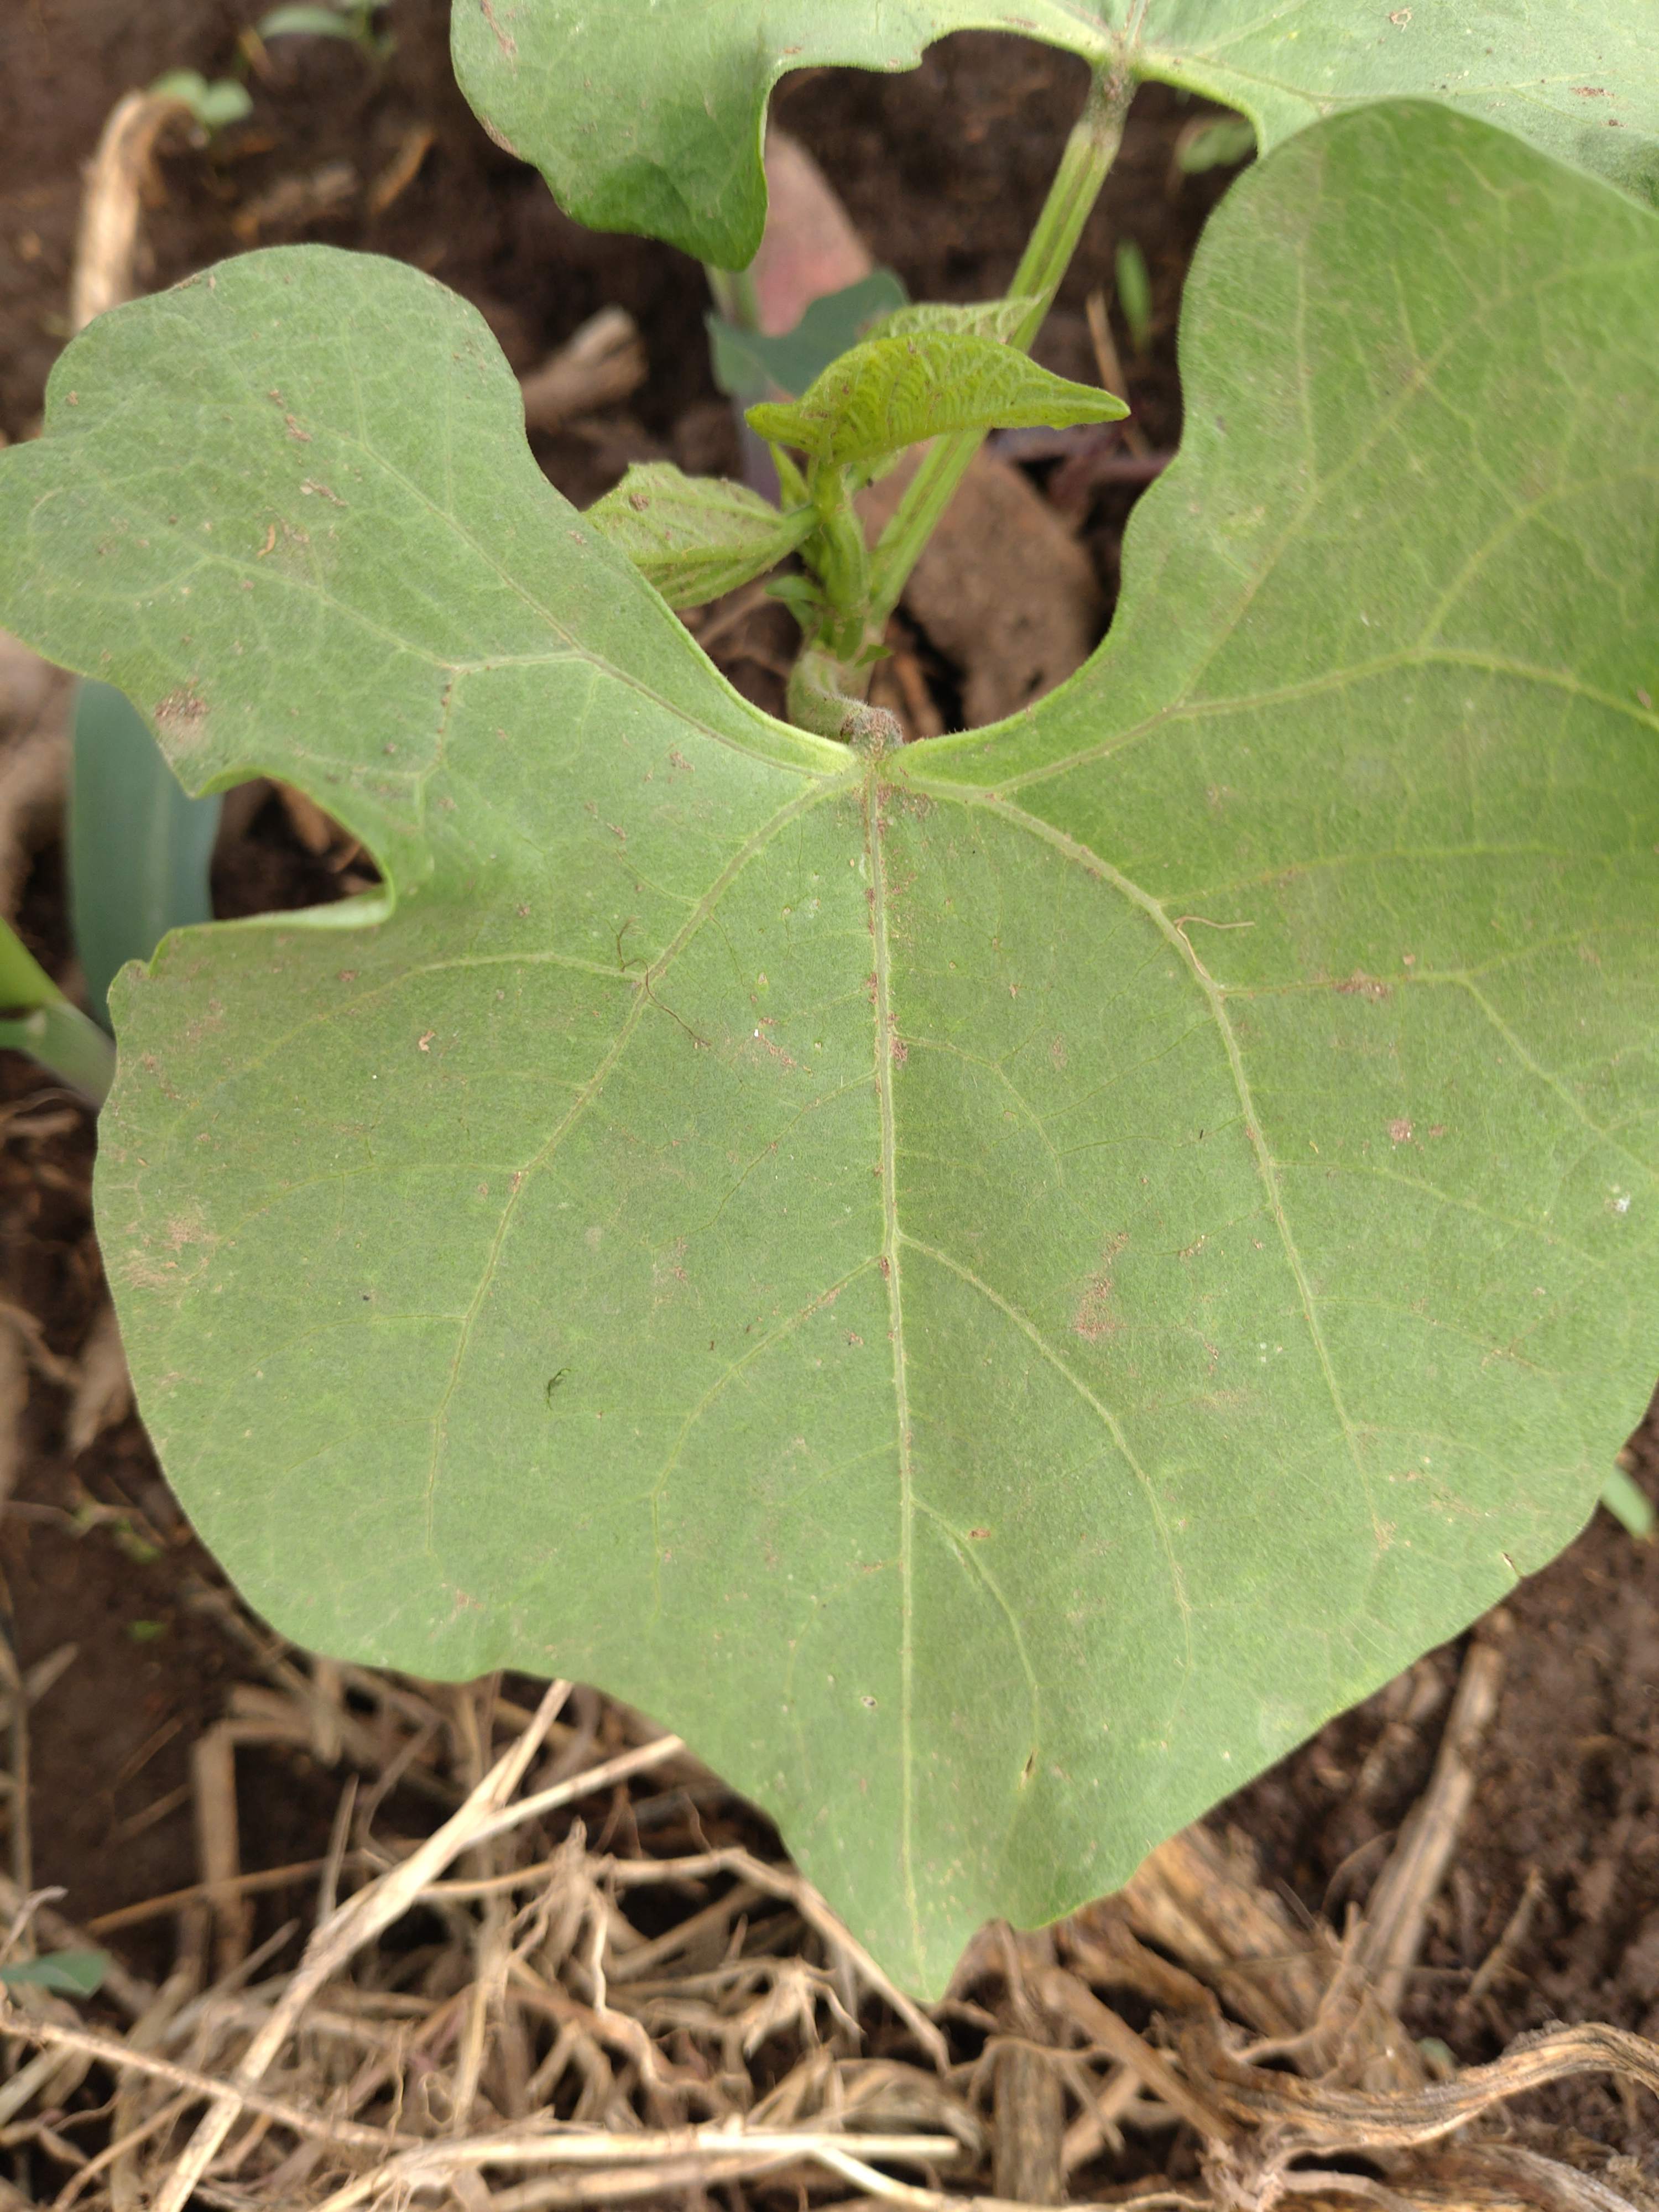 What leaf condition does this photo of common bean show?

healthy
